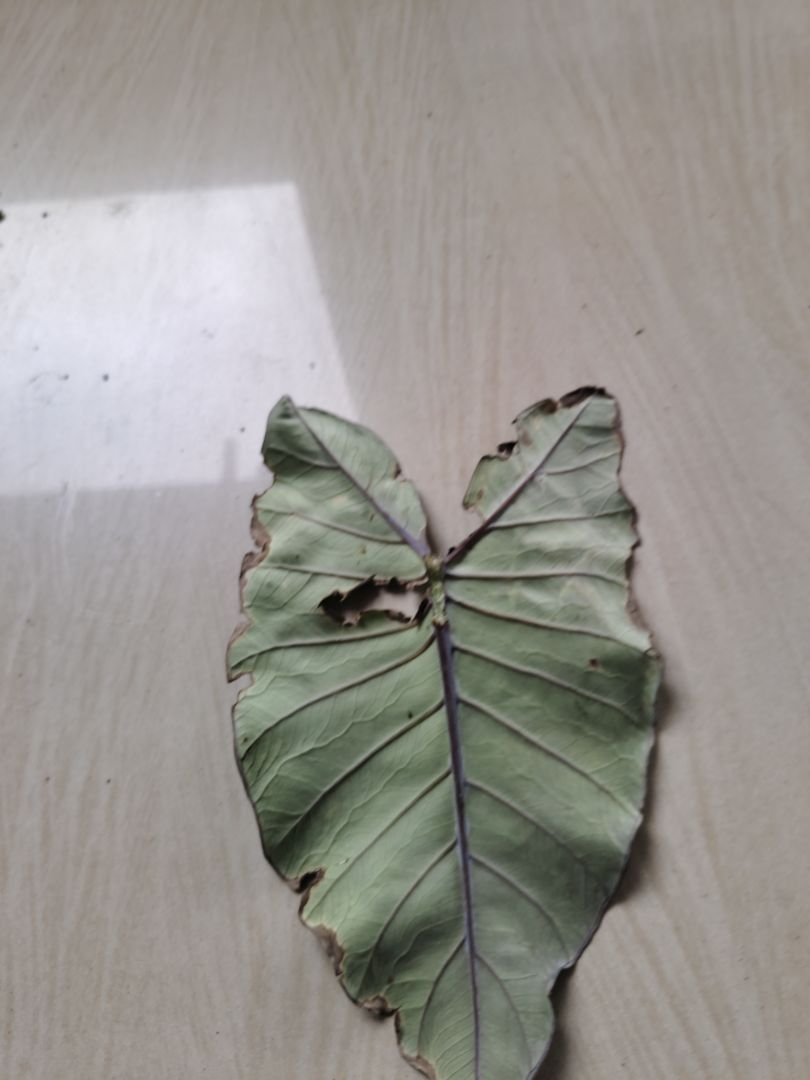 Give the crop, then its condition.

taro, leaf blight
